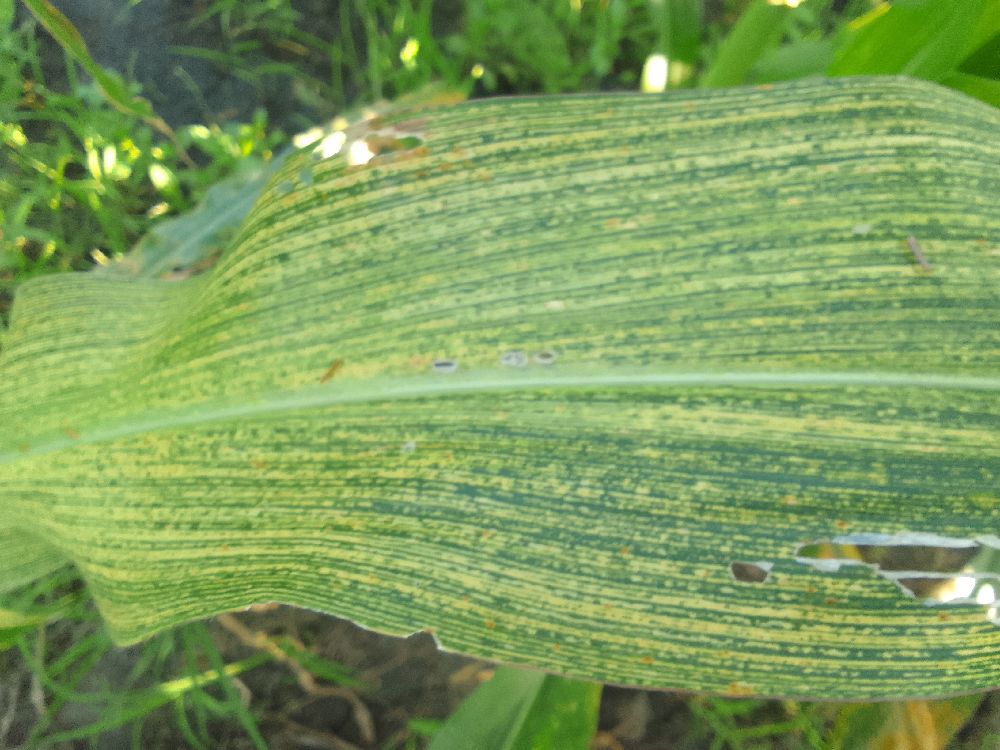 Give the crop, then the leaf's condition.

maize, maize streak virus
